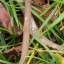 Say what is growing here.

grass
